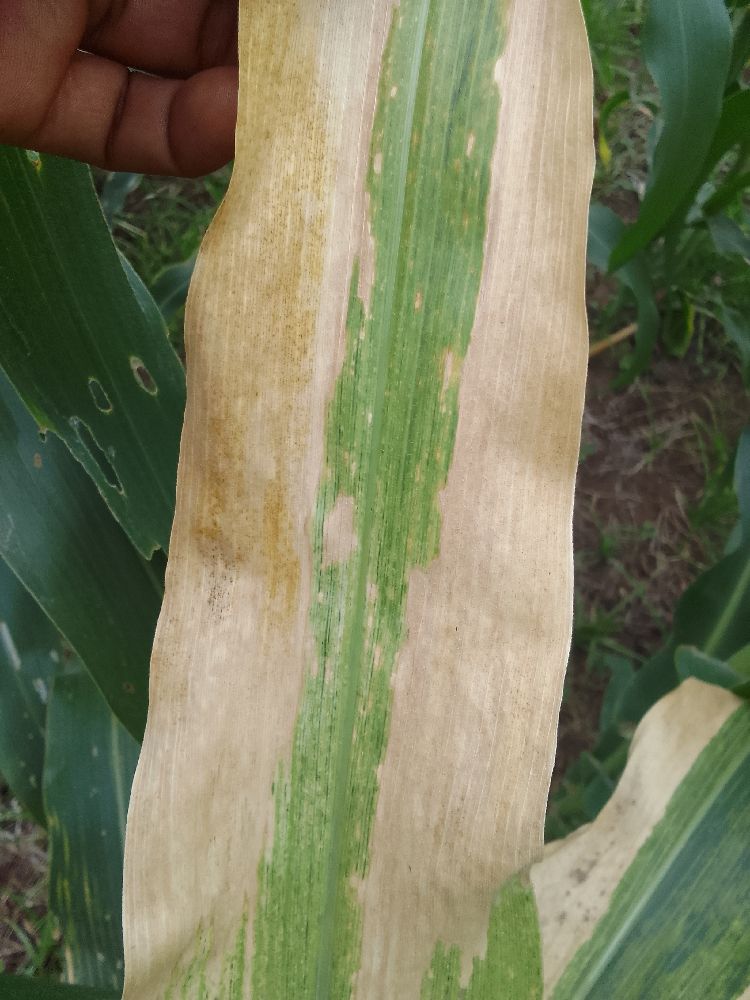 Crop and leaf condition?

maize, maize lethal necrosis
